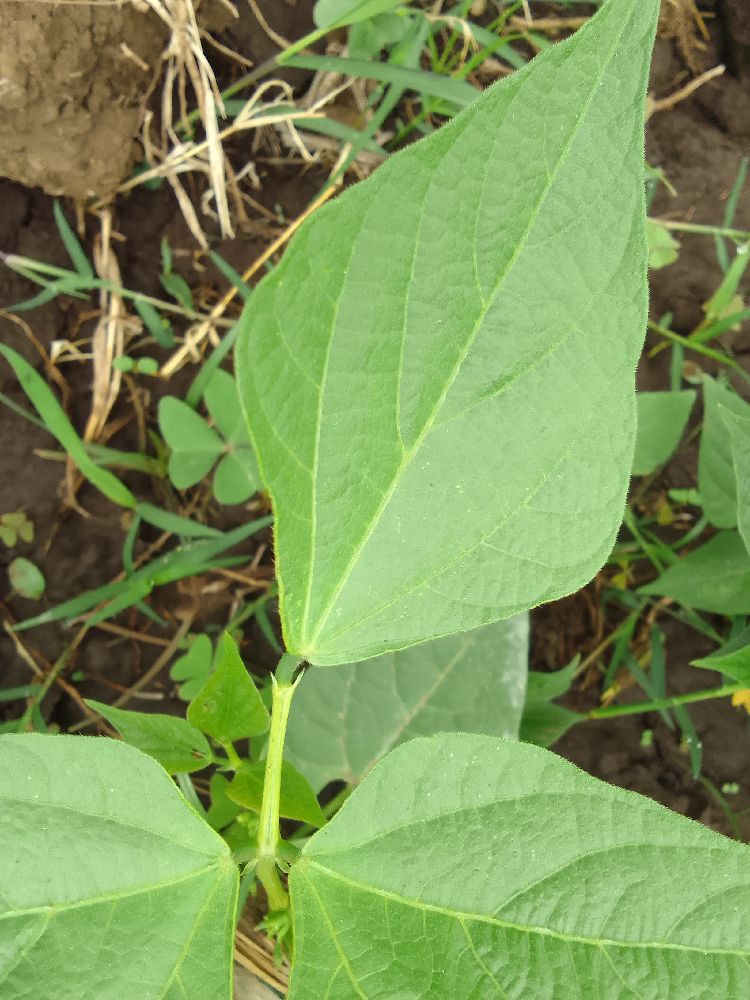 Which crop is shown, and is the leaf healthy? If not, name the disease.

common bean, healthy
